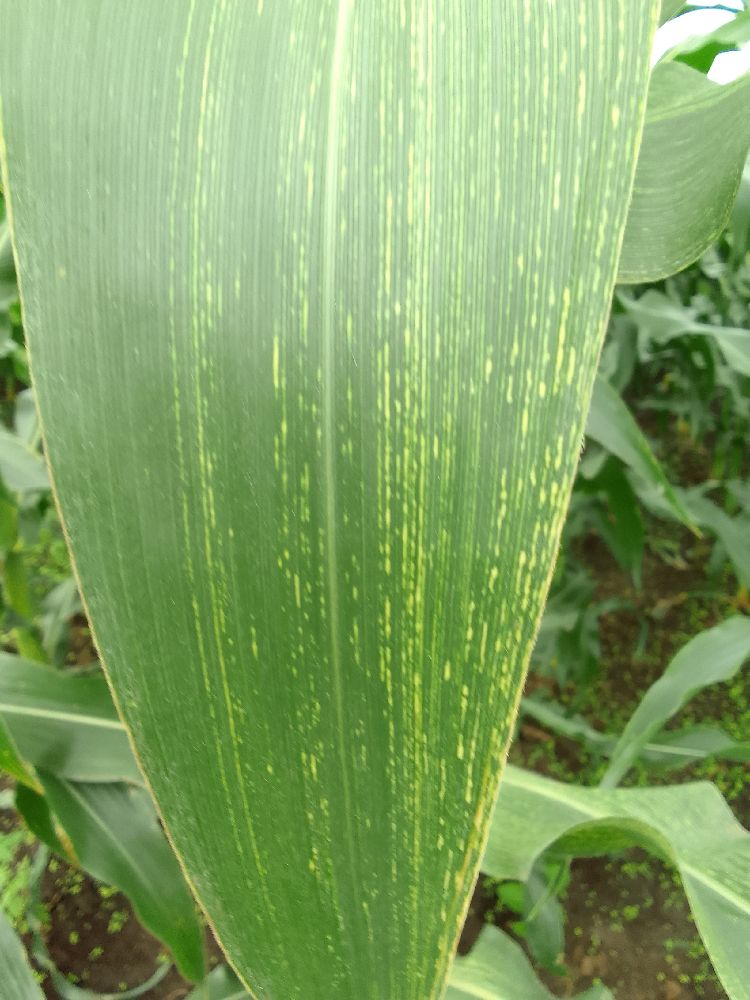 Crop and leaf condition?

maize, maize streak virus
